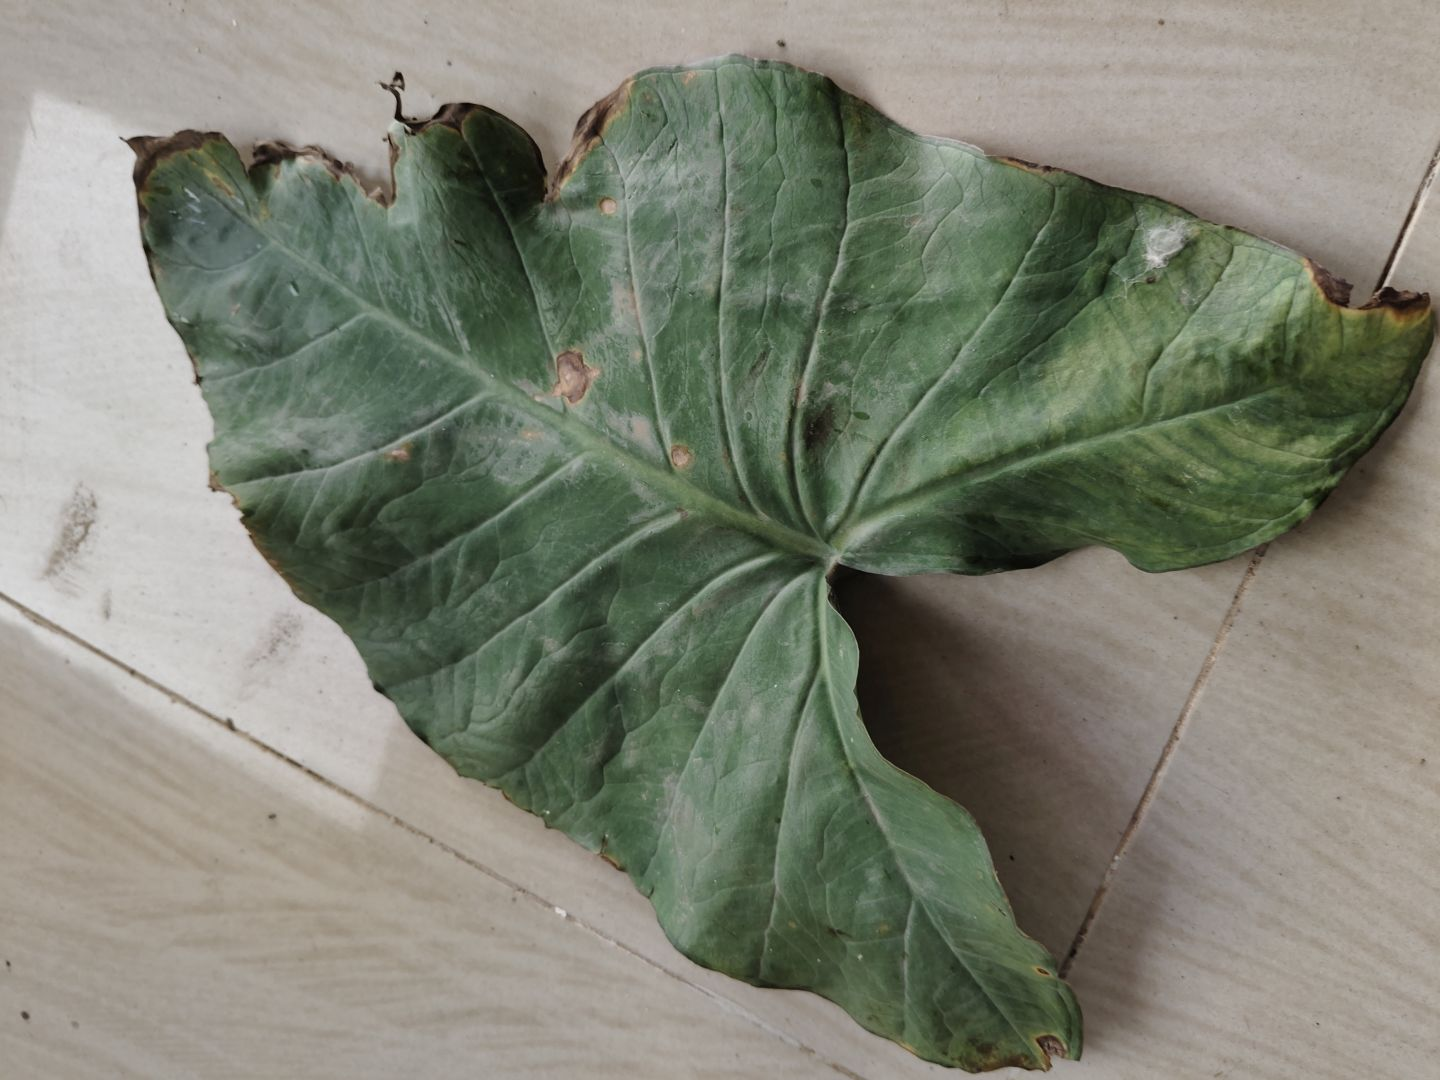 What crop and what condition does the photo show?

taro, leaf blight
